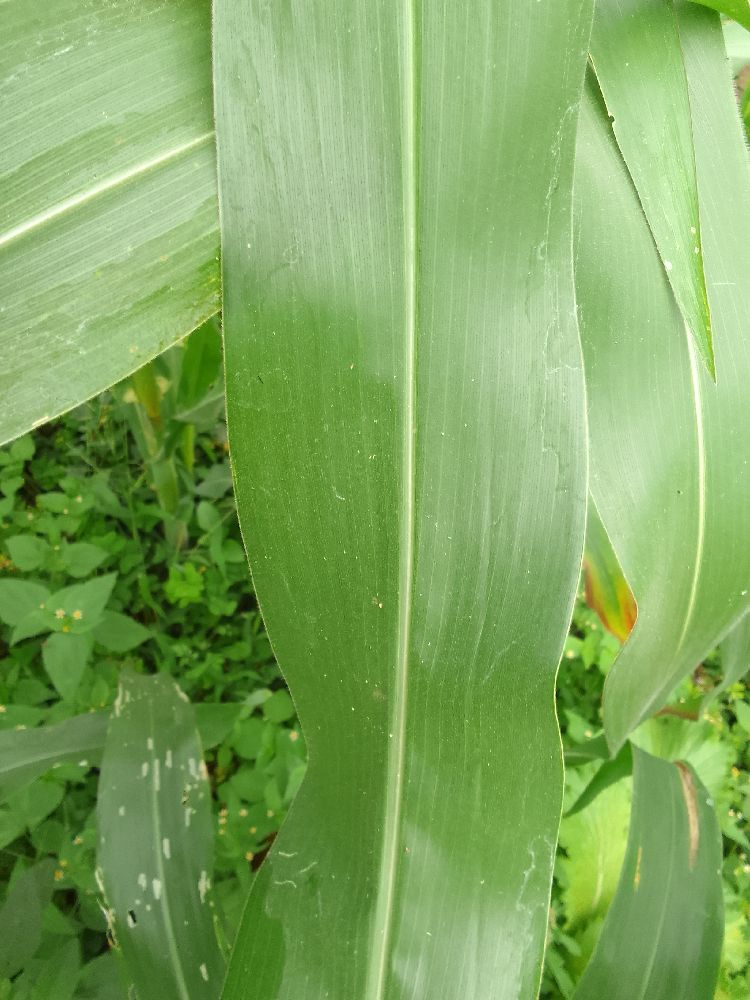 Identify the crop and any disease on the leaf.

maize, healthy
